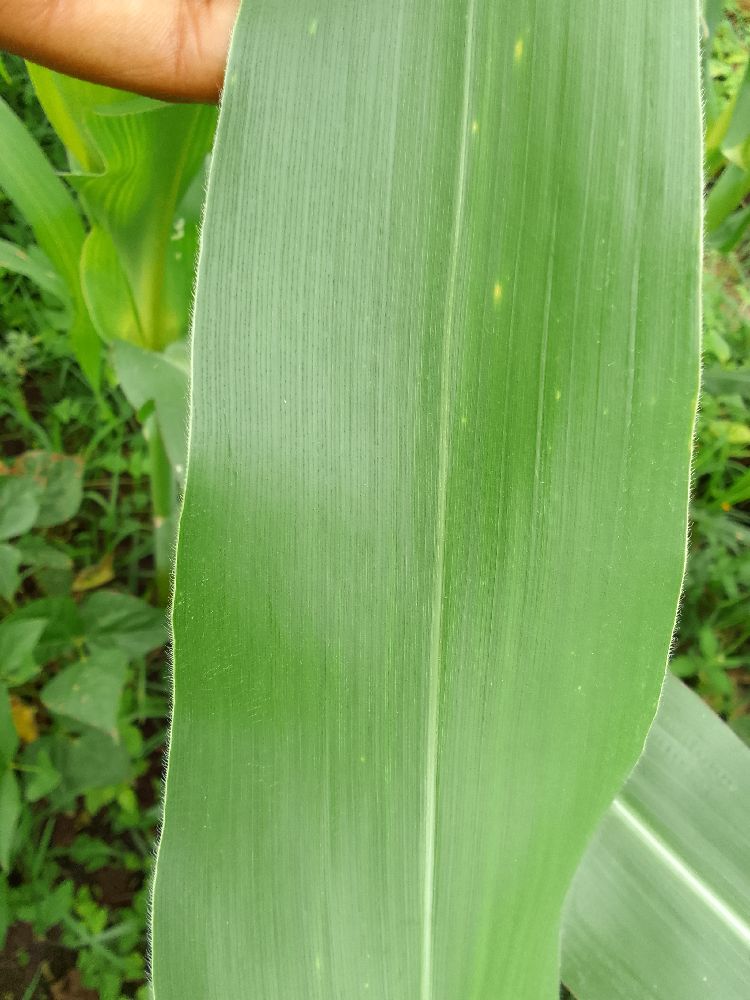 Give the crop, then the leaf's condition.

maize, healthy
